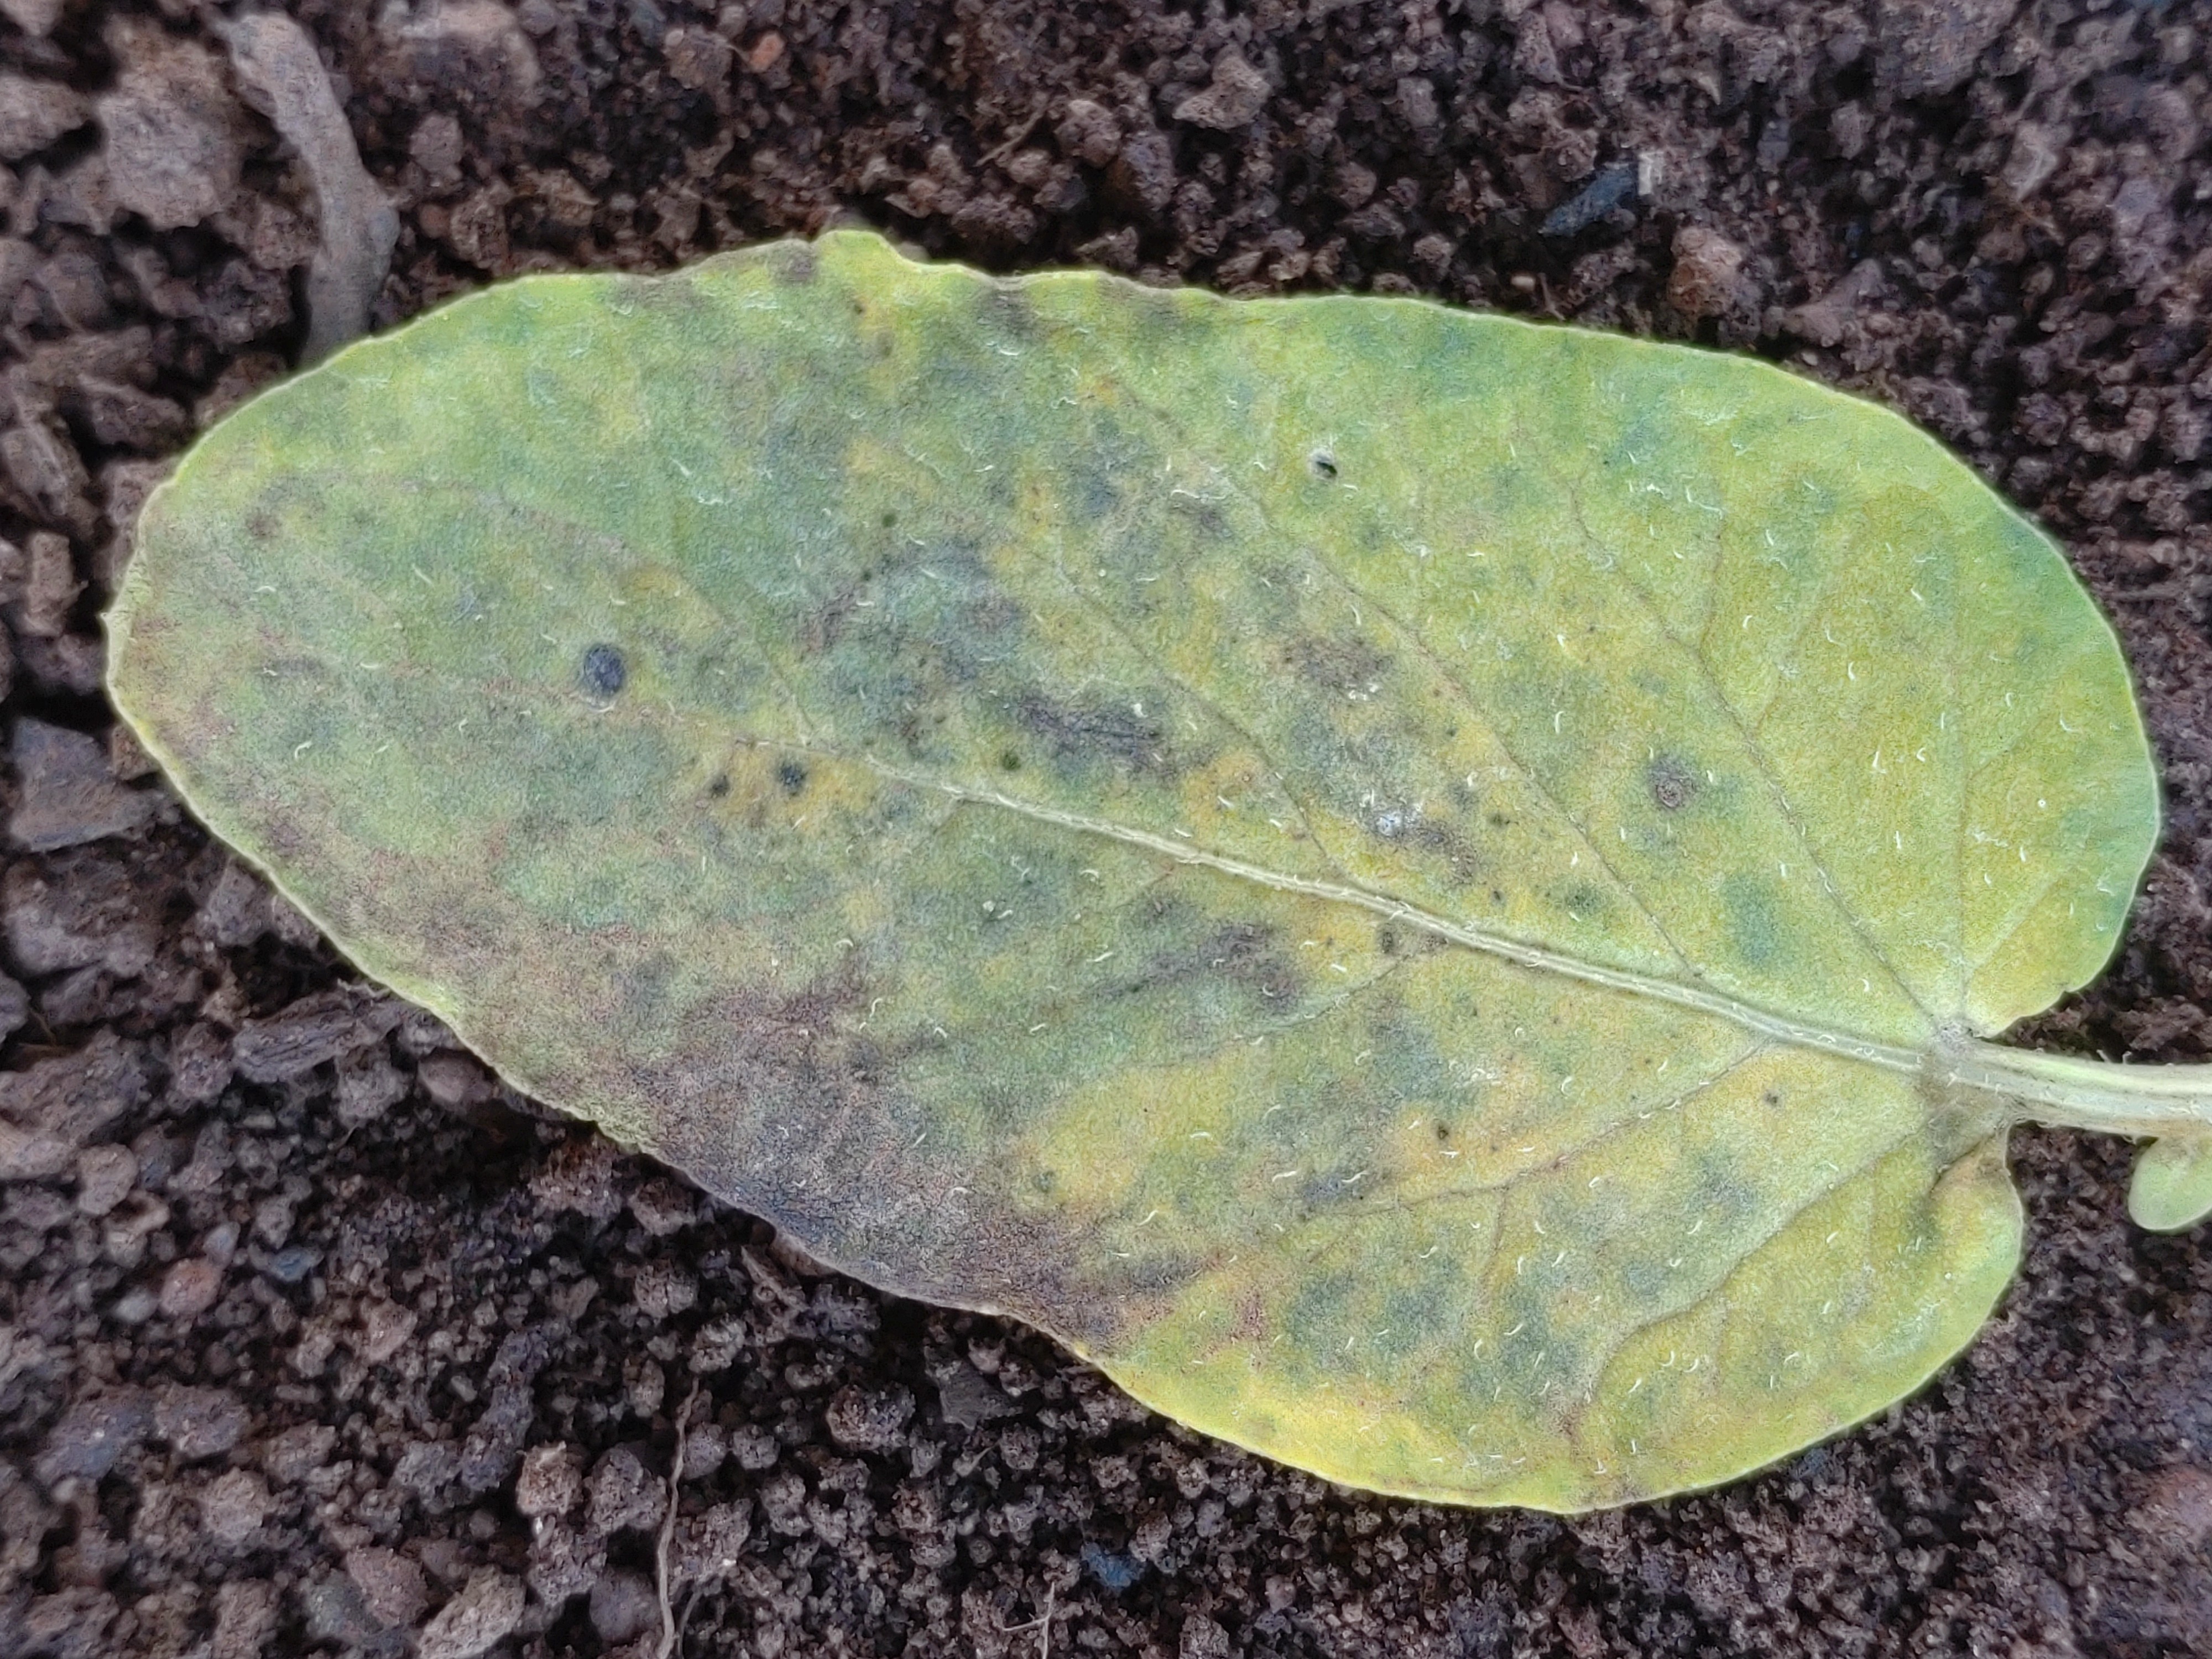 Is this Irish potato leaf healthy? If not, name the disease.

late blight
